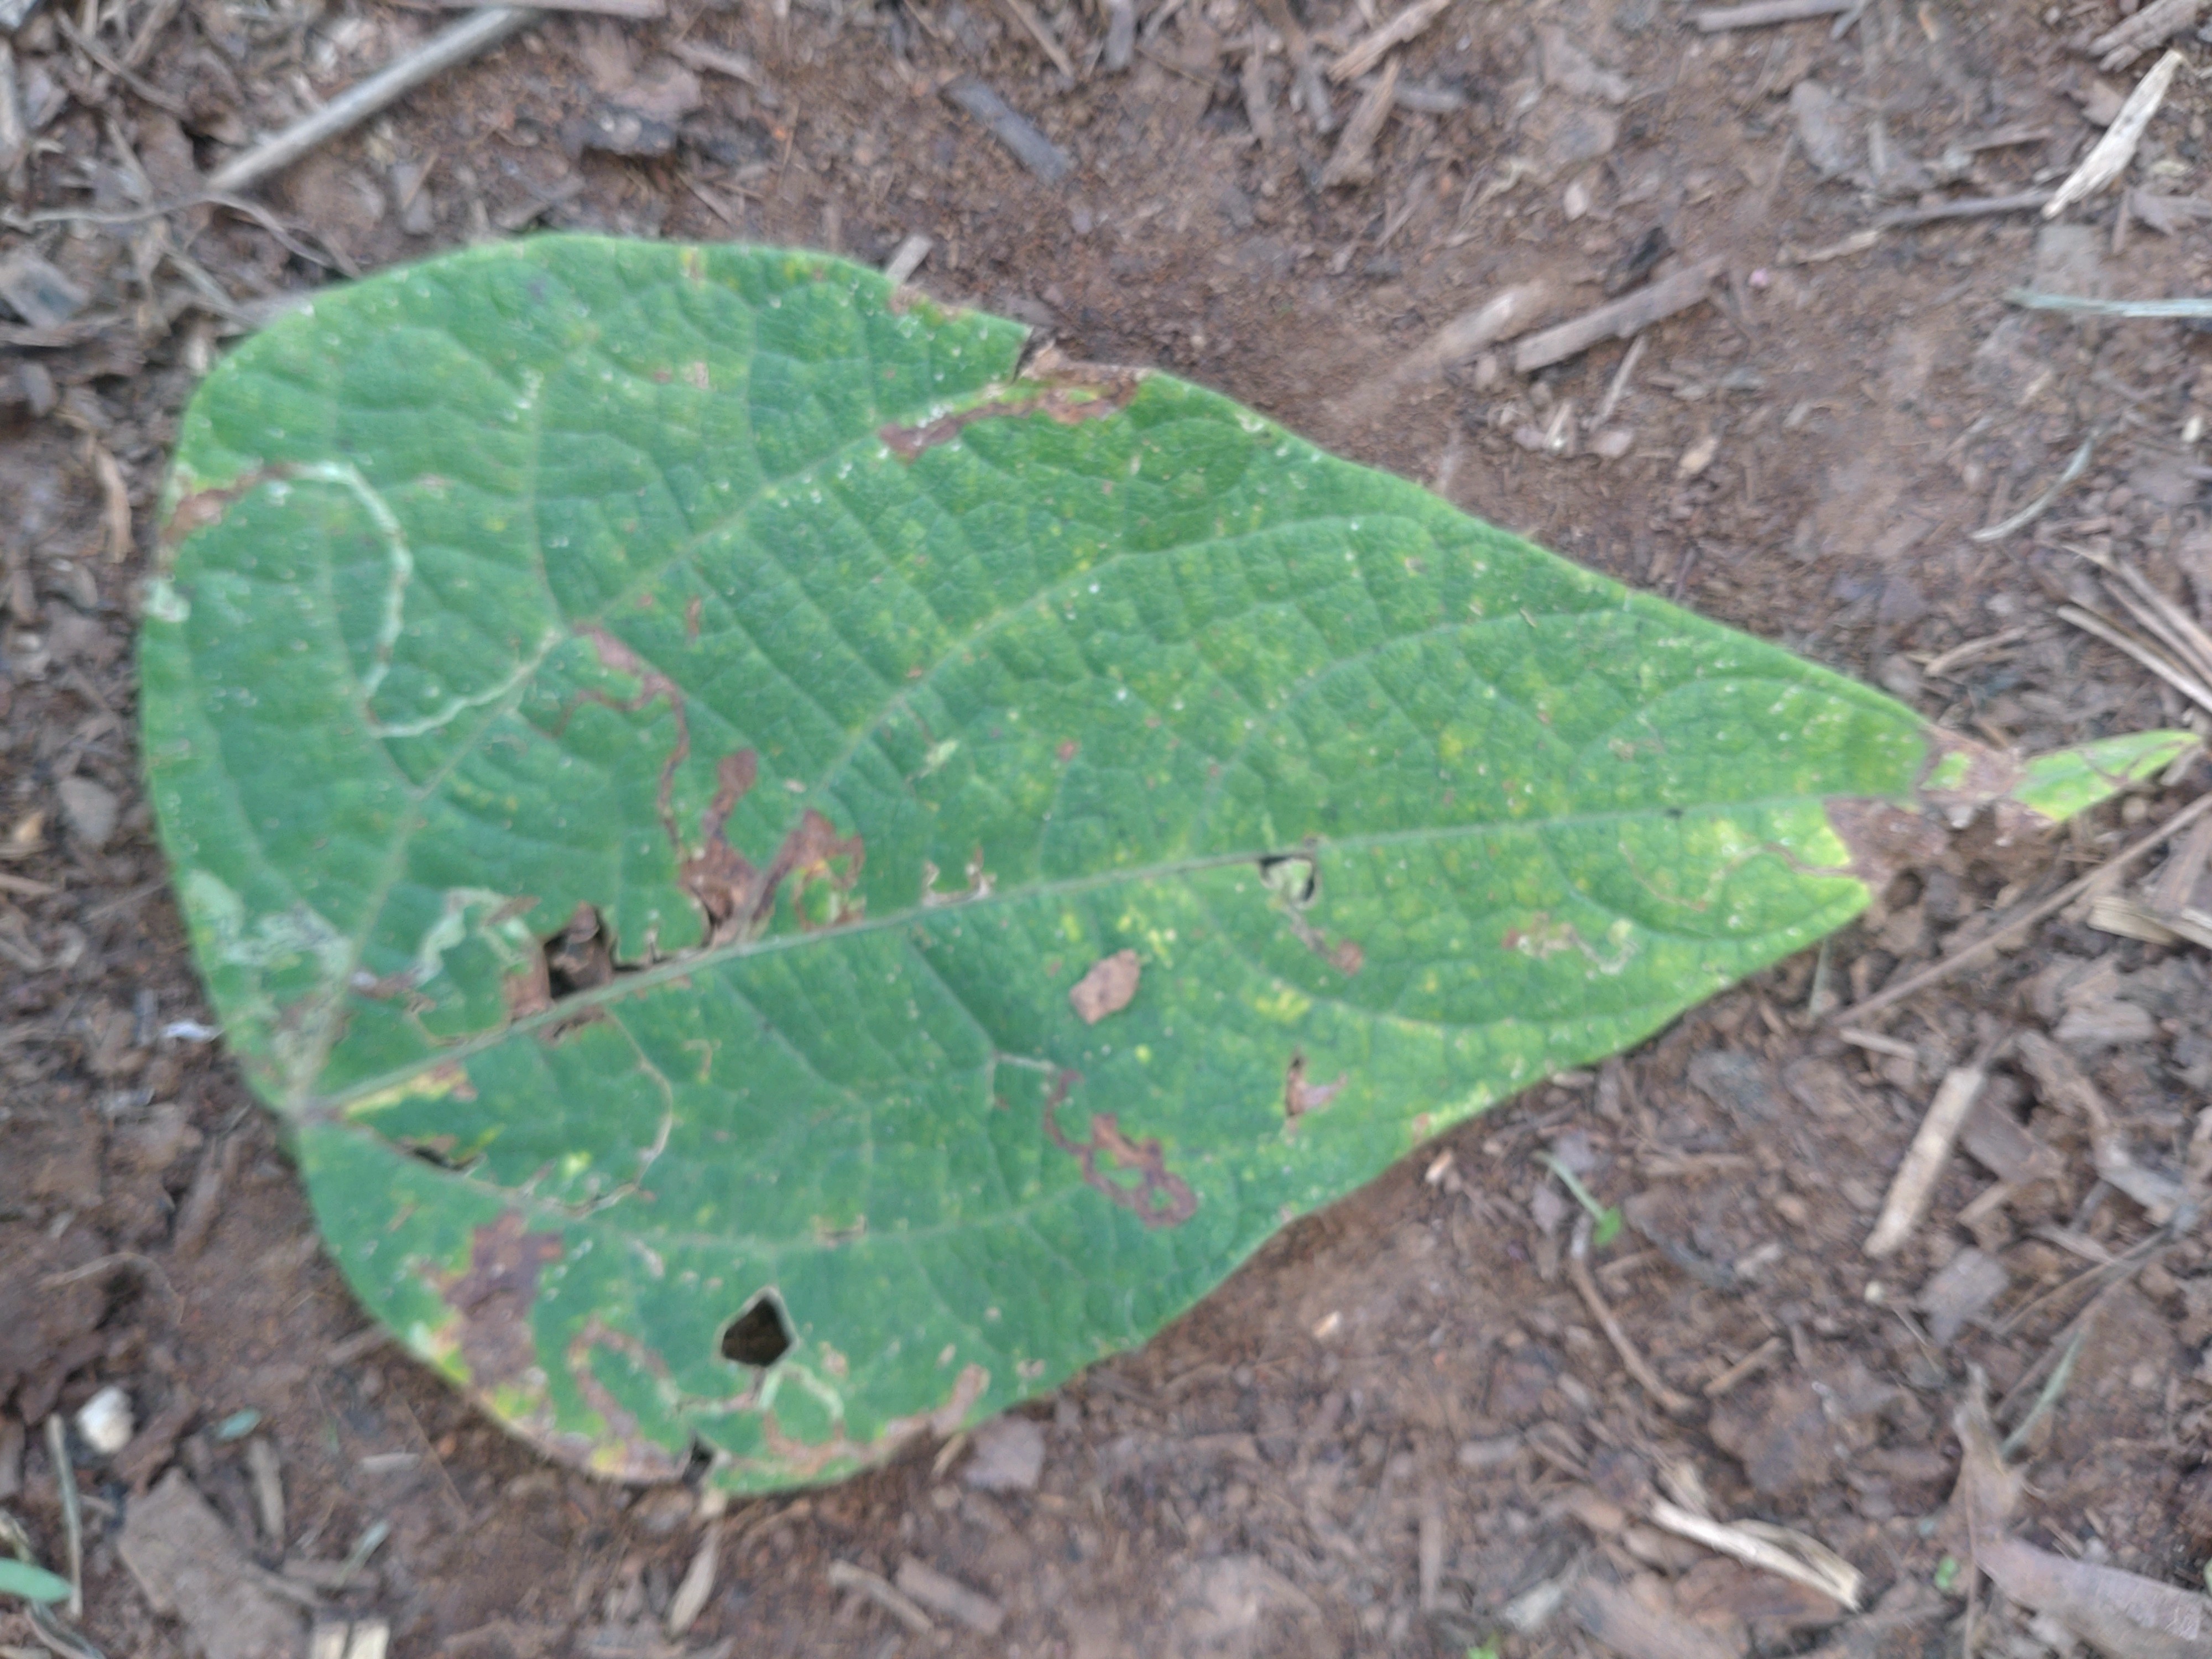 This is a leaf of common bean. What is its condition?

anthracnose
